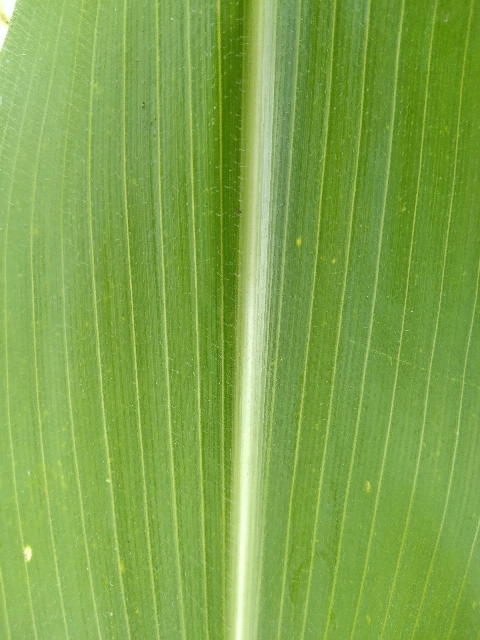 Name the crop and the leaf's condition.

maize, healthy
